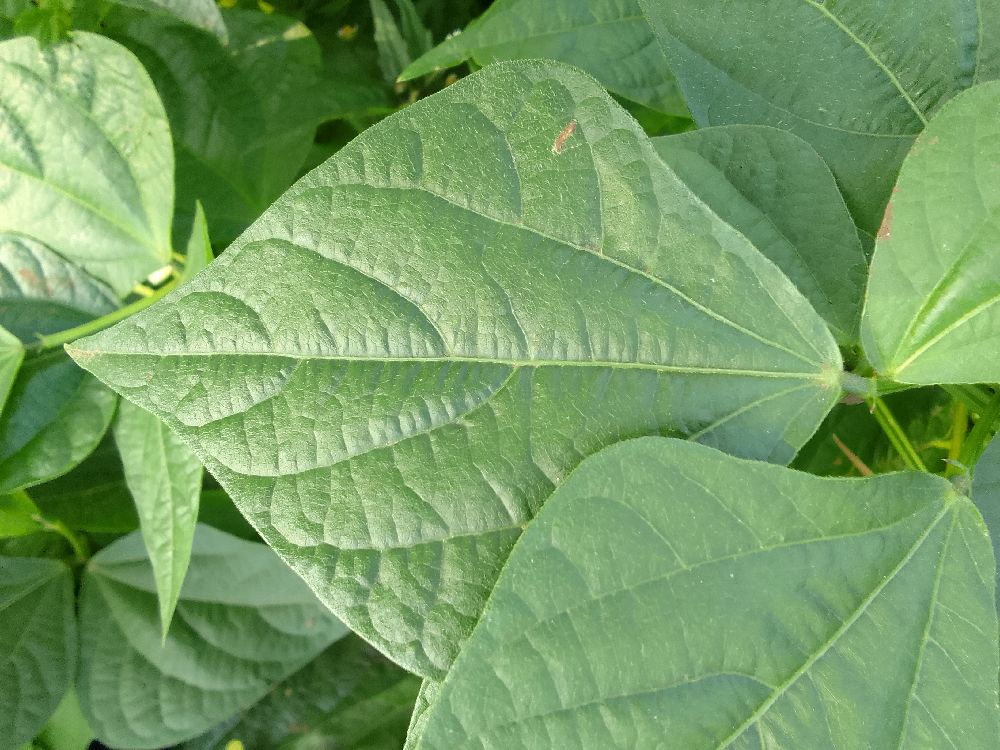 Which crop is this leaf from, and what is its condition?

common bean, healthy
